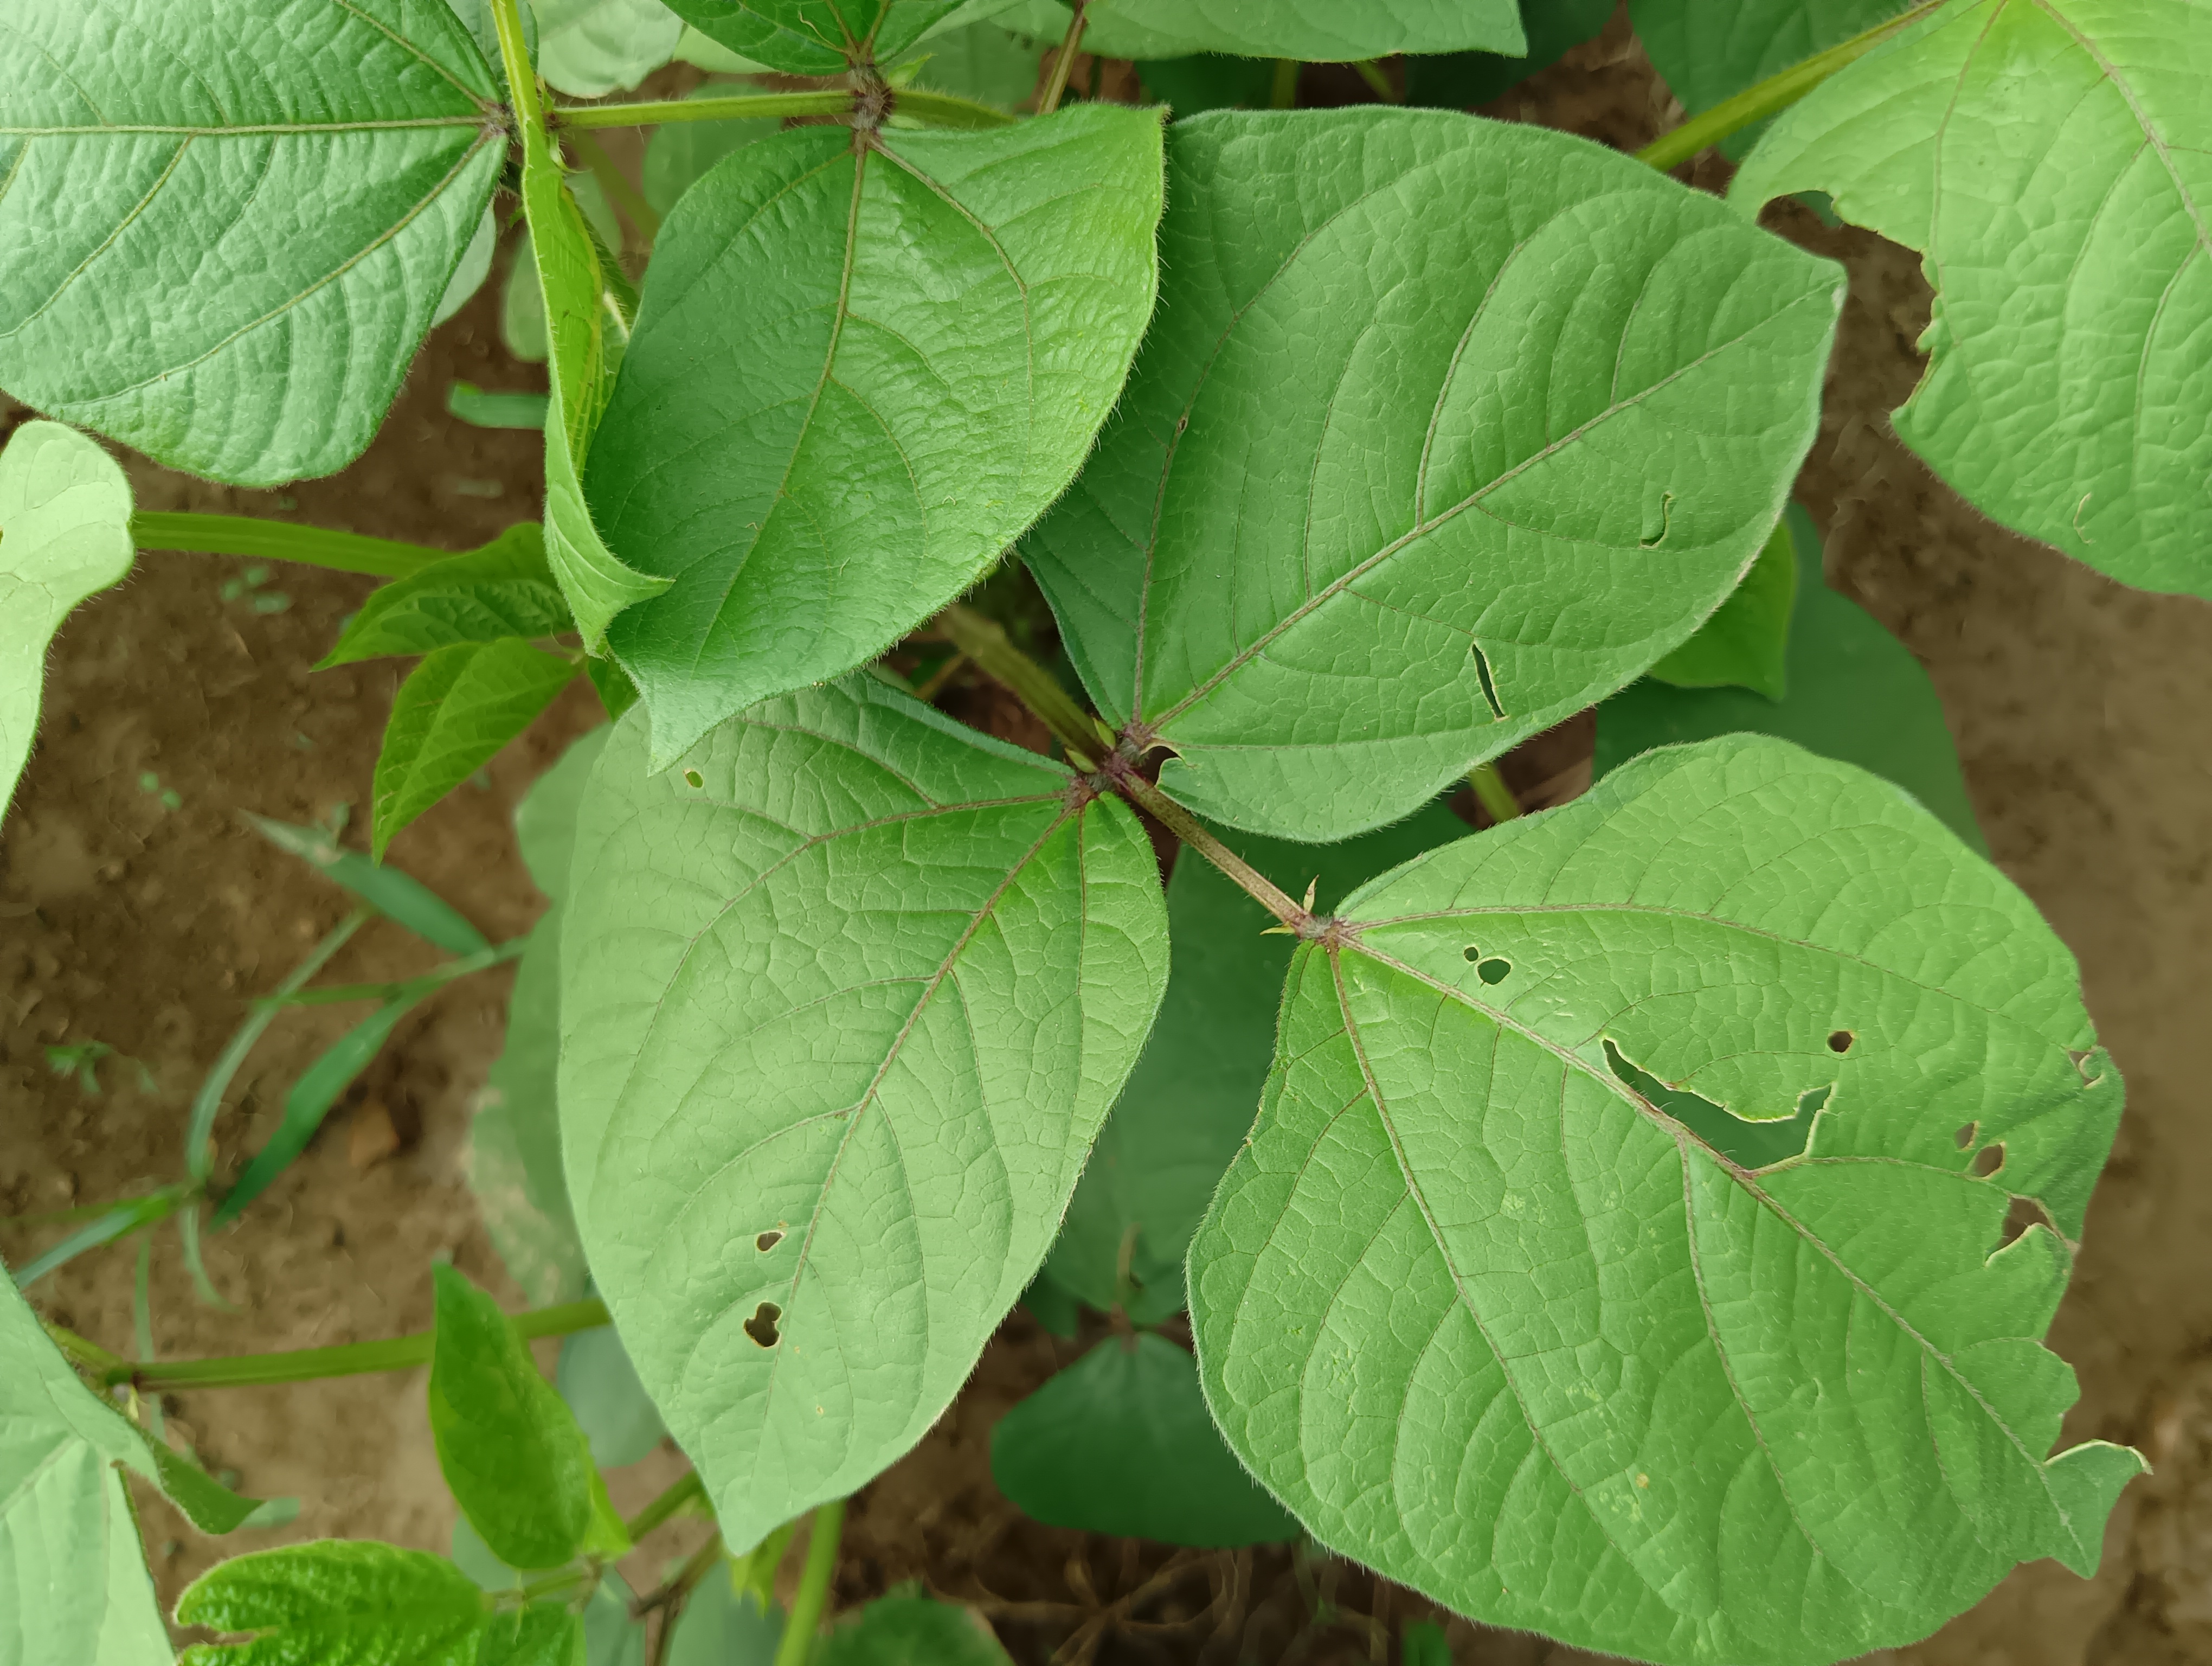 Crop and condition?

mungbean, healthy
